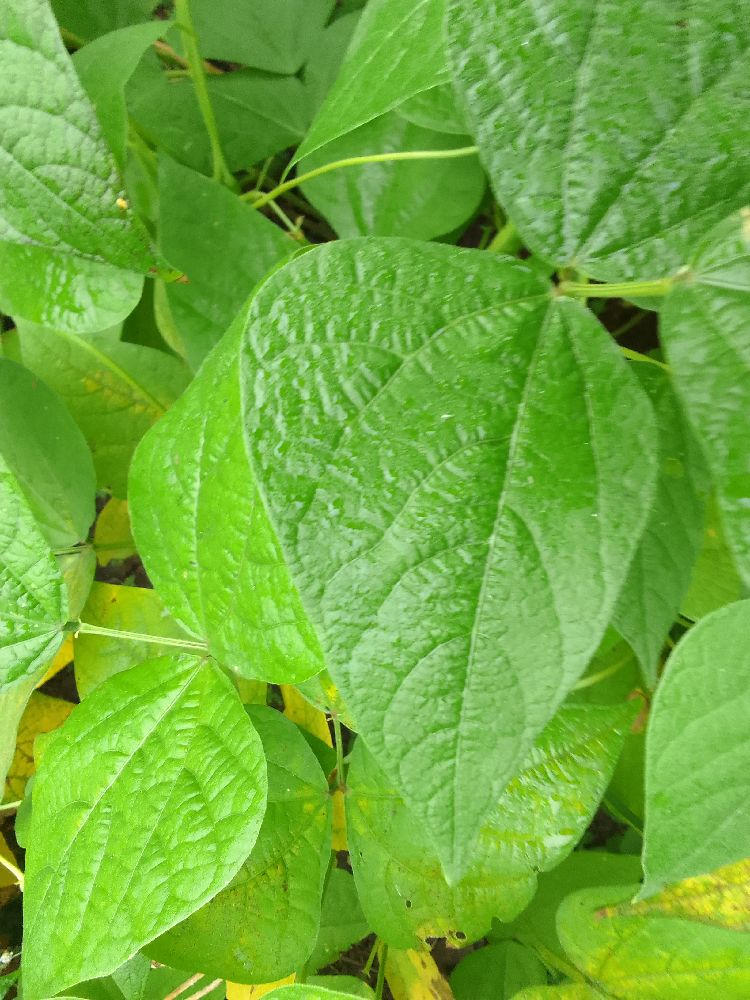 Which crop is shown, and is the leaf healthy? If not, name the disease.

common bean, healthy
